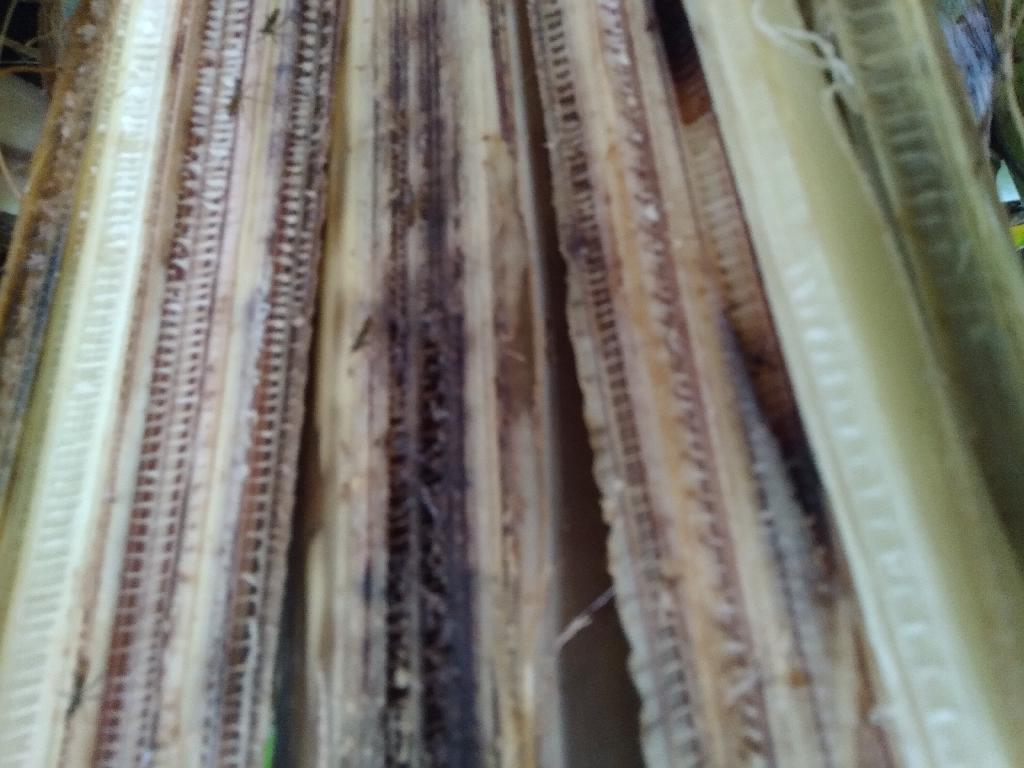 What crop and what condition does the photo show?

banana, fusarium wilt race 1
